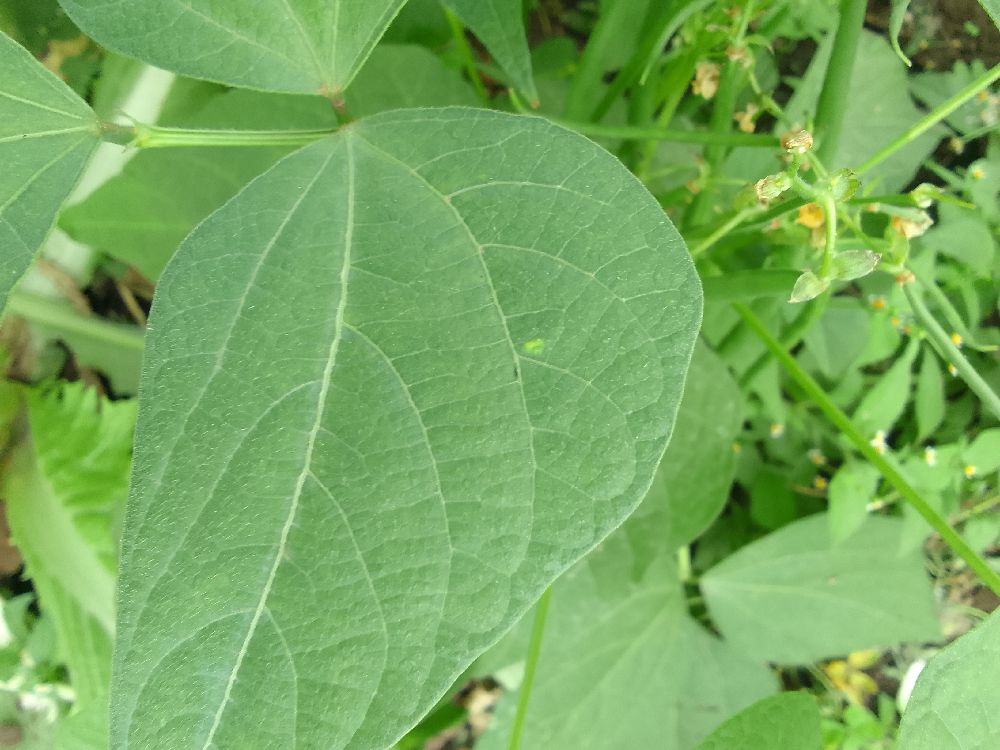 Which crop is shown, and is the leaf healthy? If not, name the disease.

common bean, healthy
